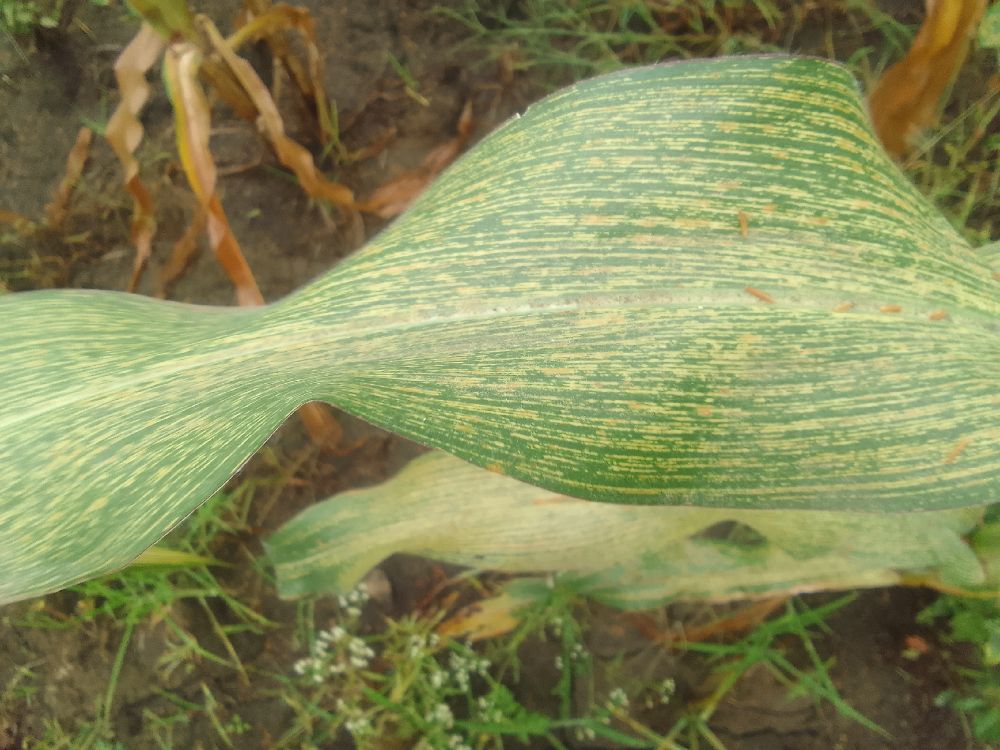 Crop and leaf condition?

maize, maize streak virus
